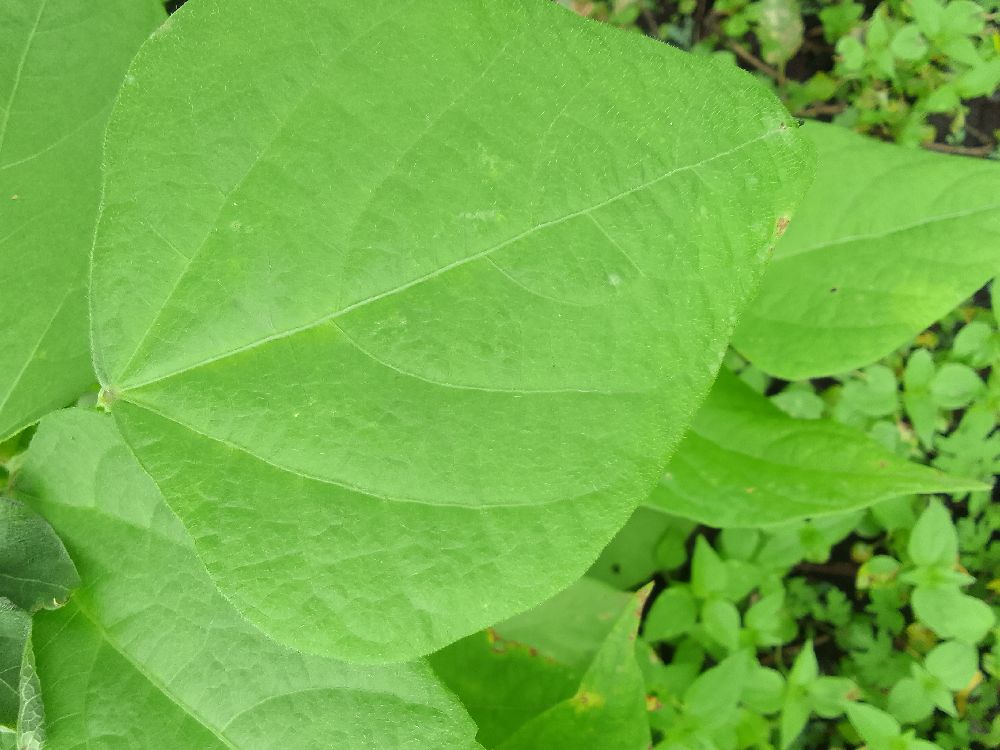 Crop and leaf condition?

common bean, healthy
